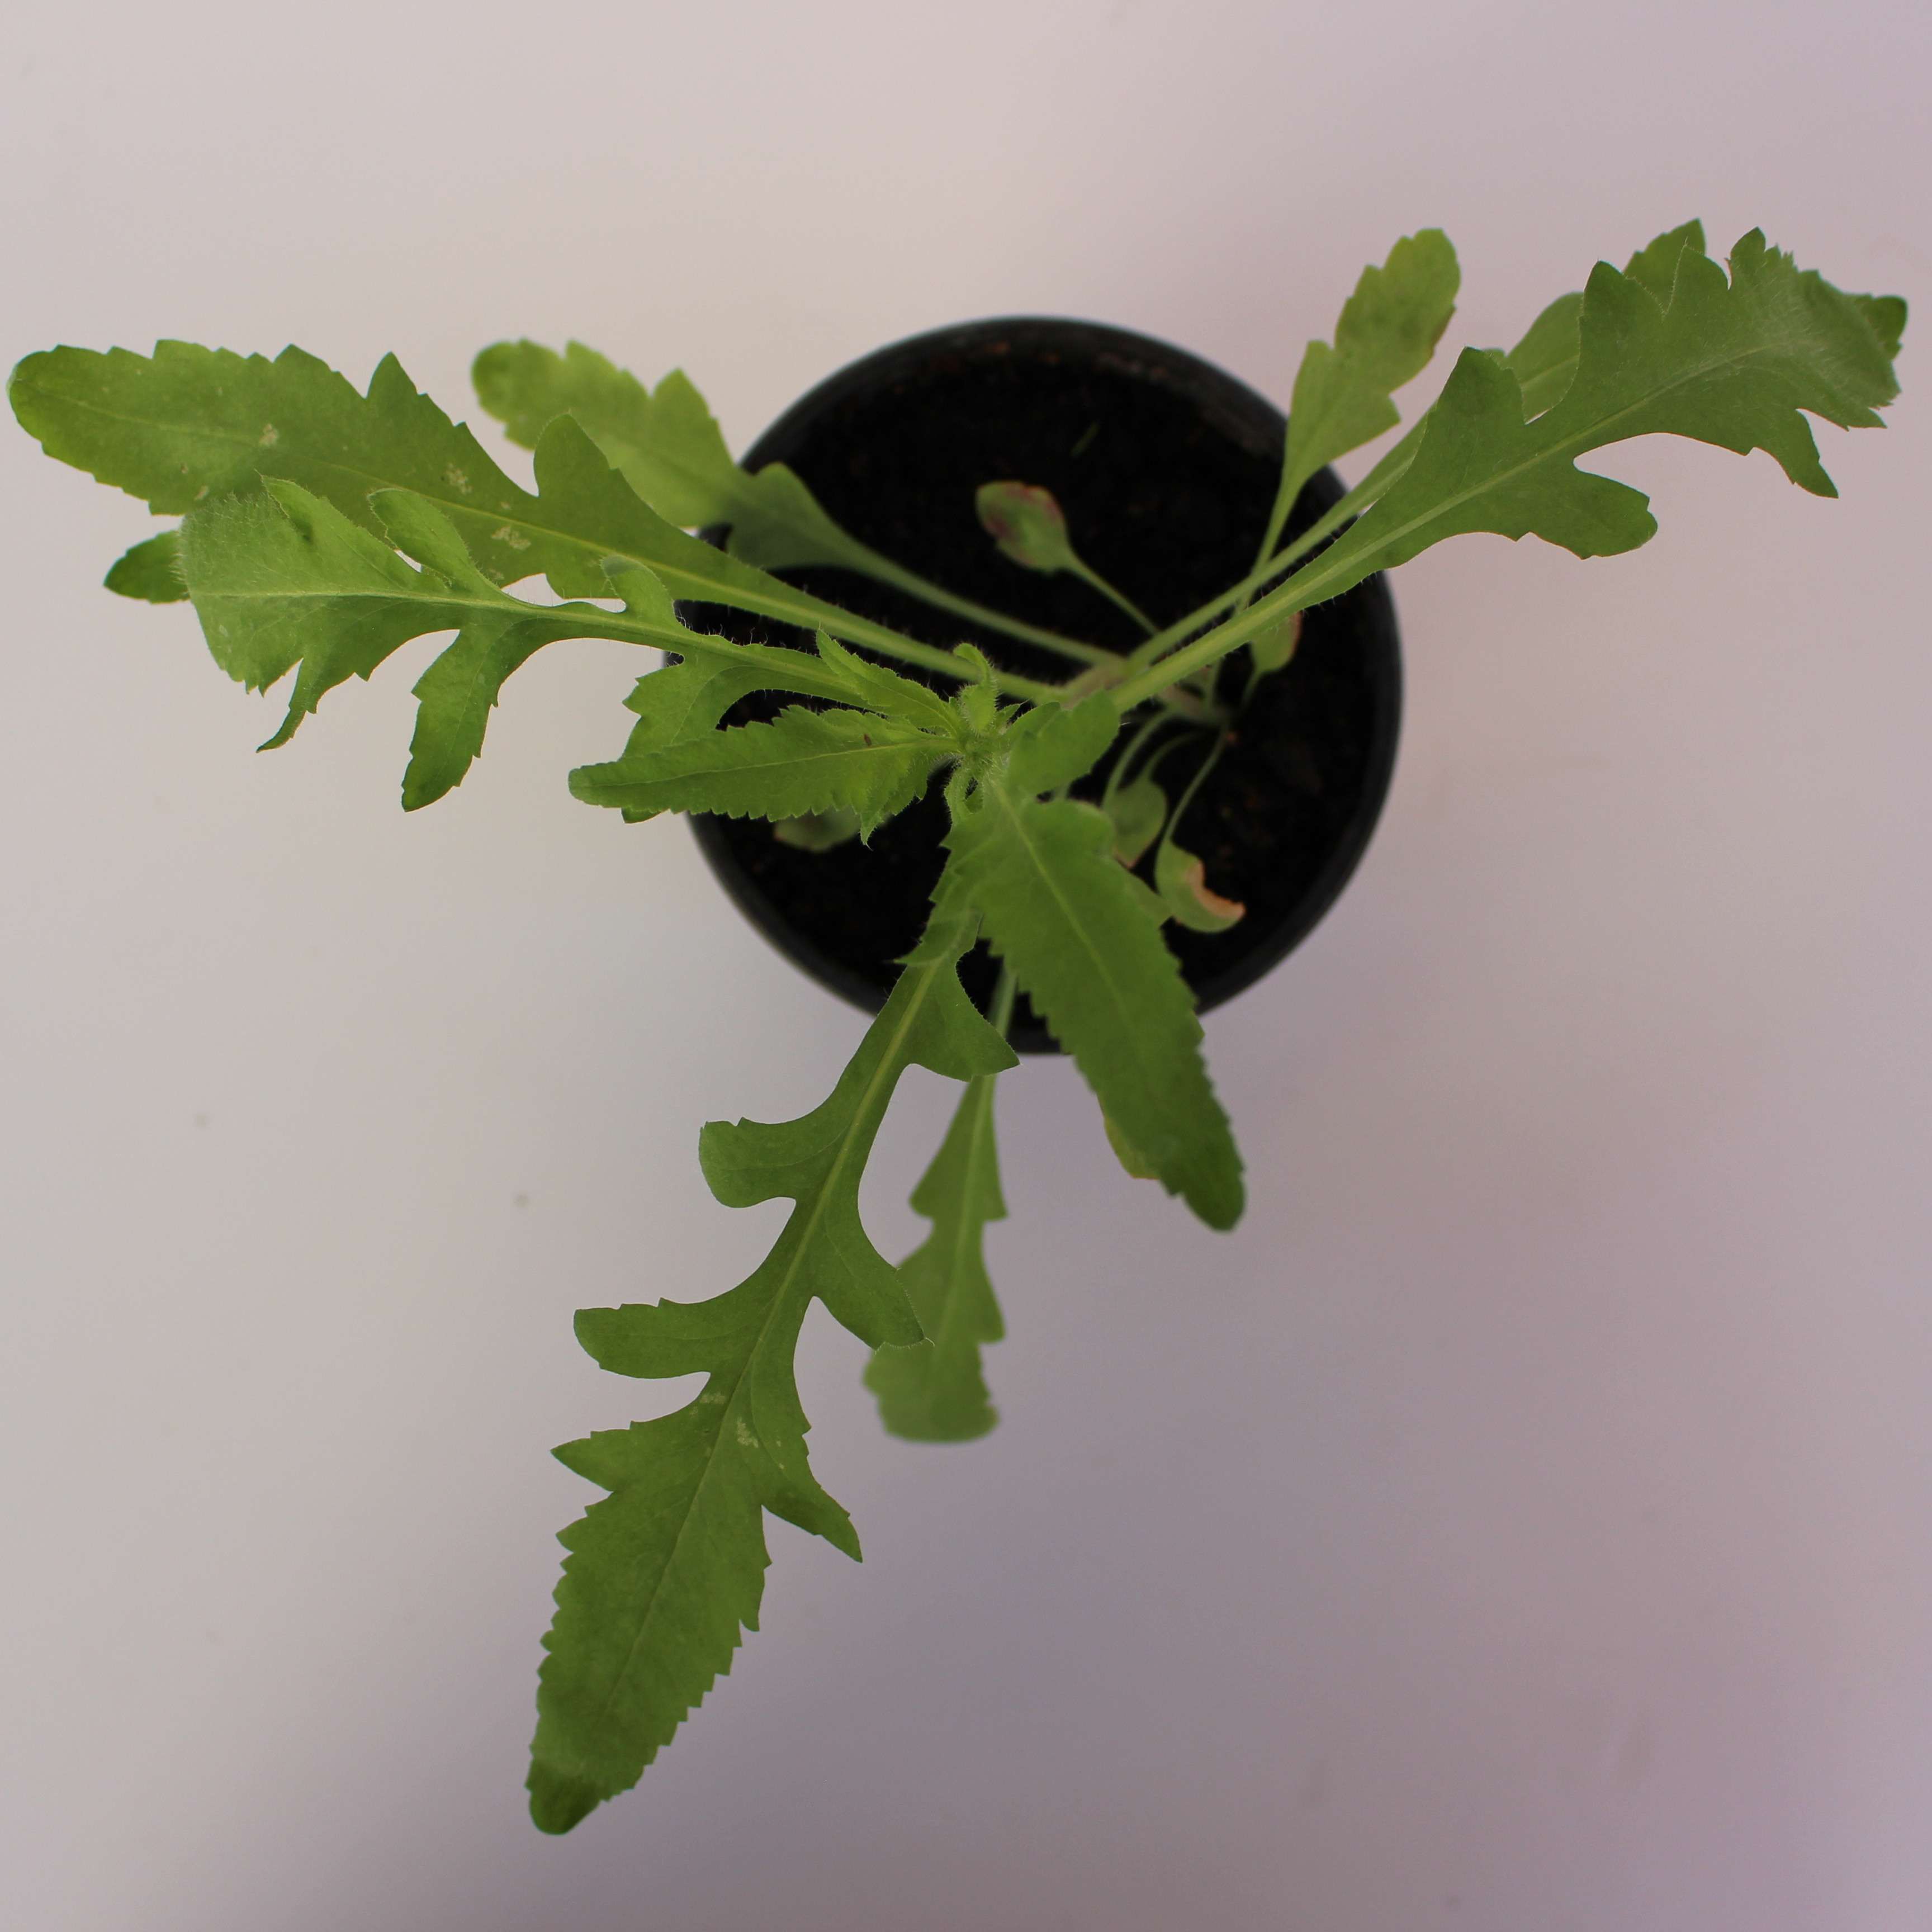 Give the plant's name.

Papaver rhoeas
